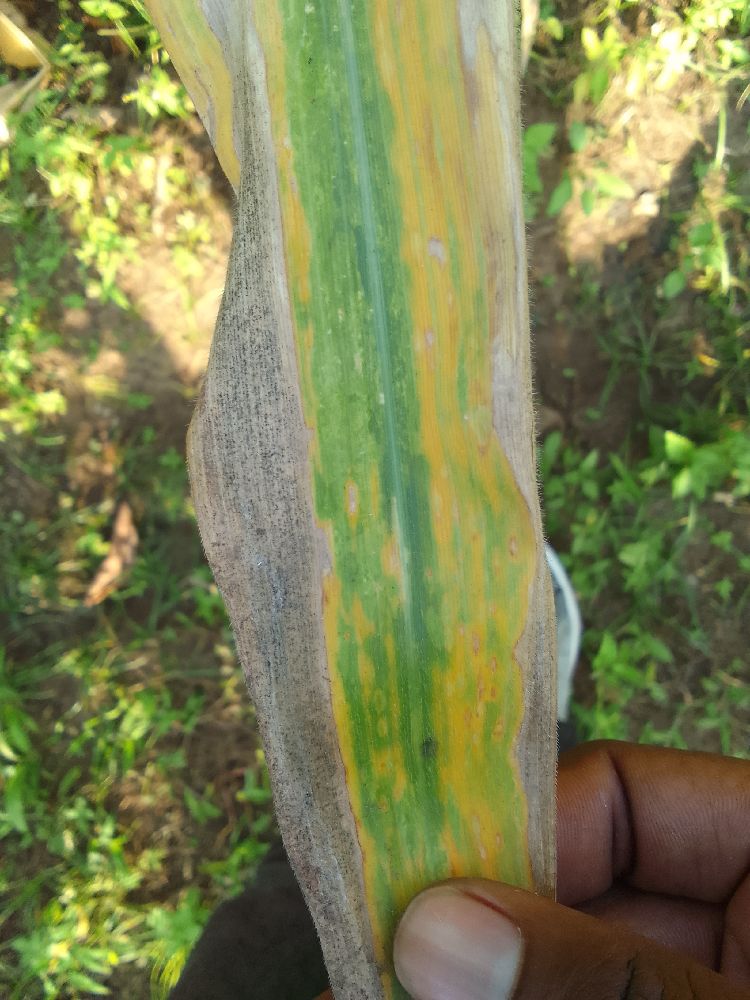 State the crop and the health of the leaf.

maize, maize lethal necrosis
